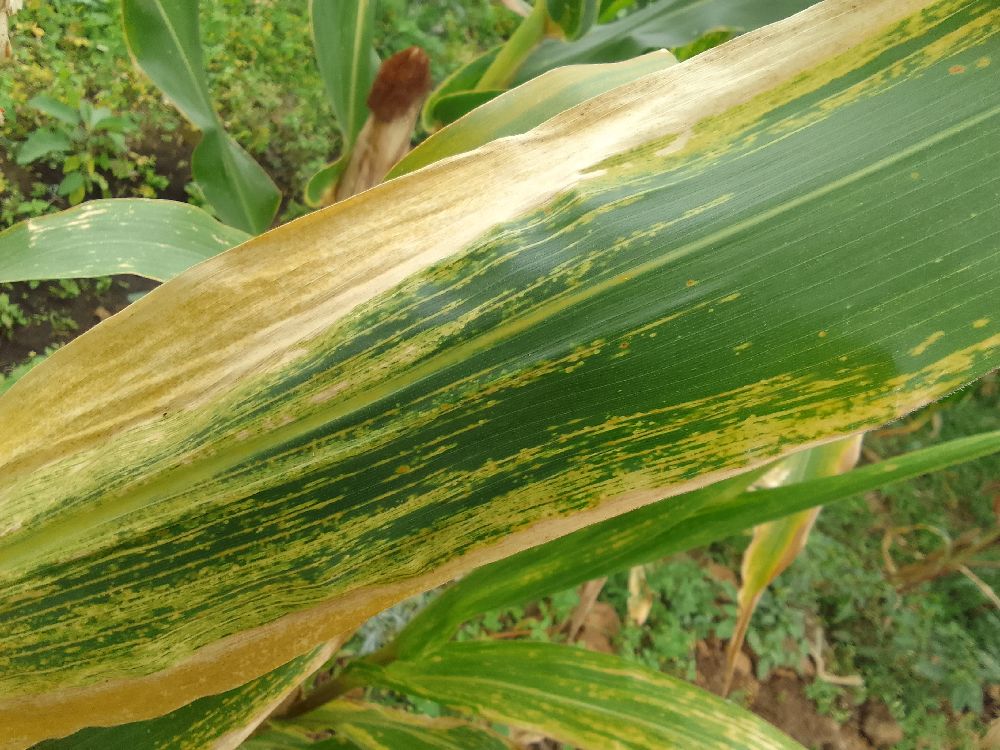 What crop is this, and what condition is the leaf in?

maize, maize lethal necrosis
